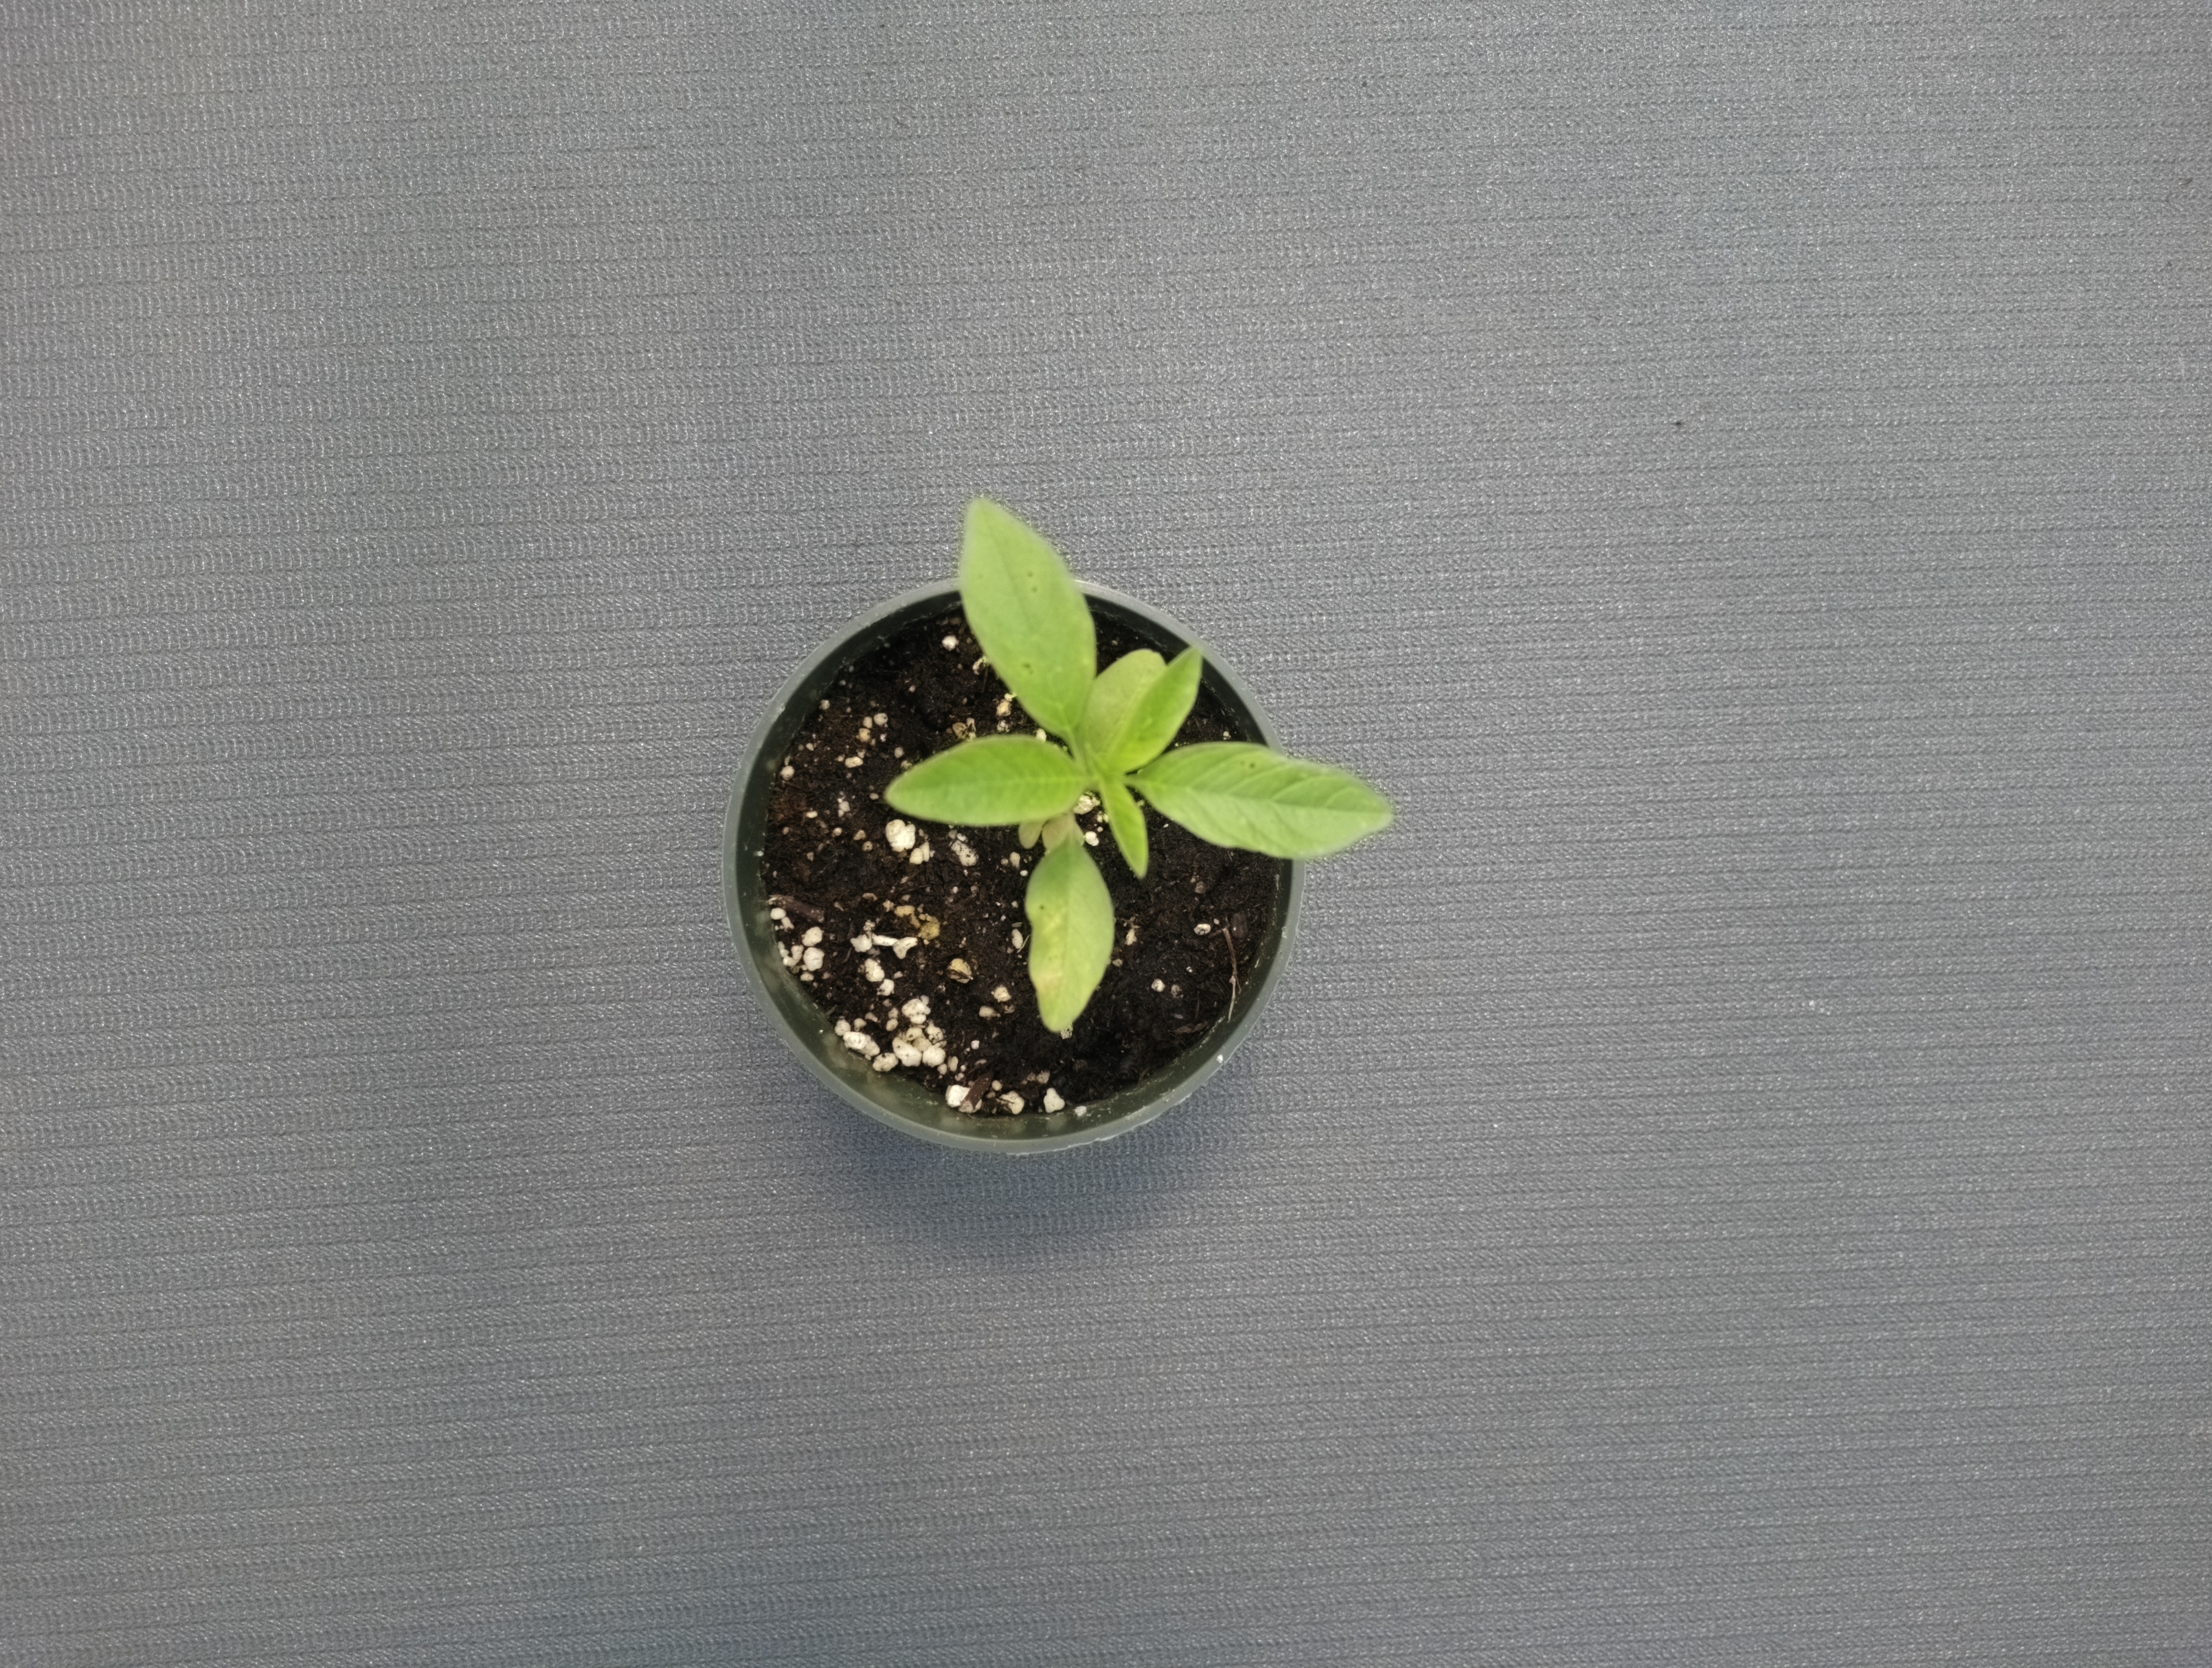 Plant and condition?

waterhemp, healthy untreated
